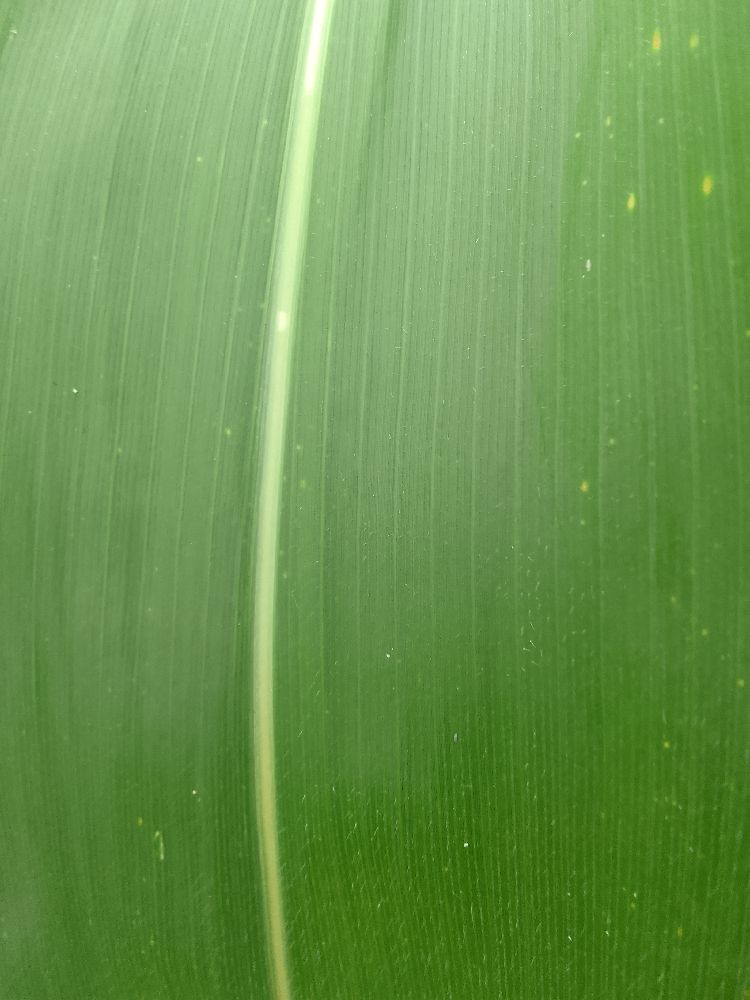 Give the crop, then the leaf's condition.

maize, healthy
